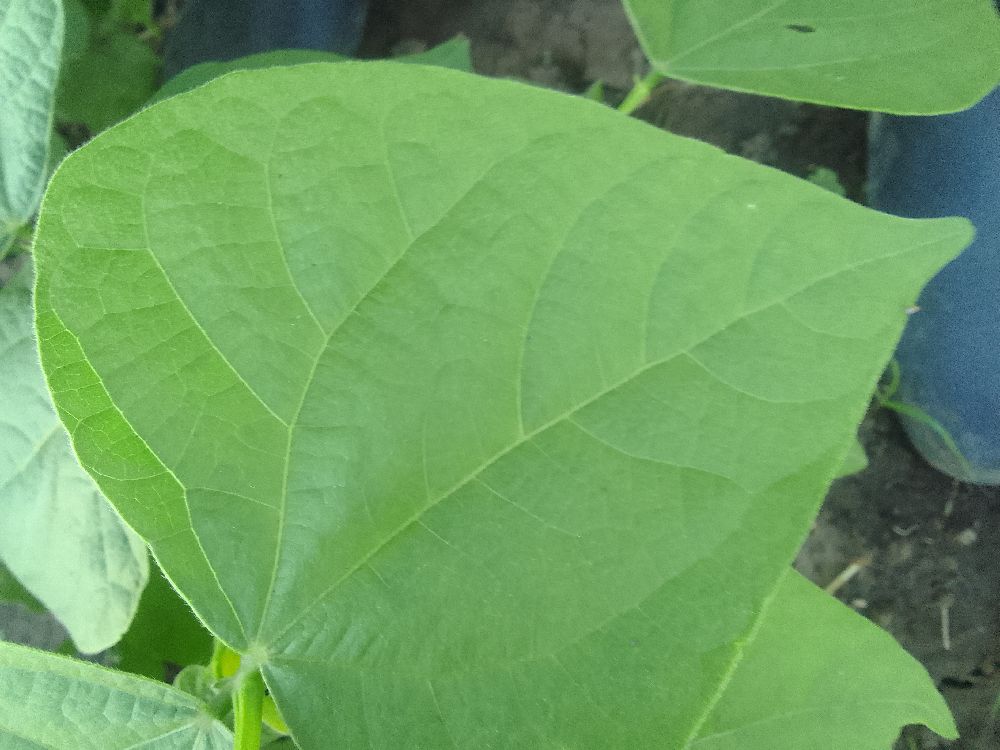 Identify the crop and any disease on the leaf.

common bean, healthy
